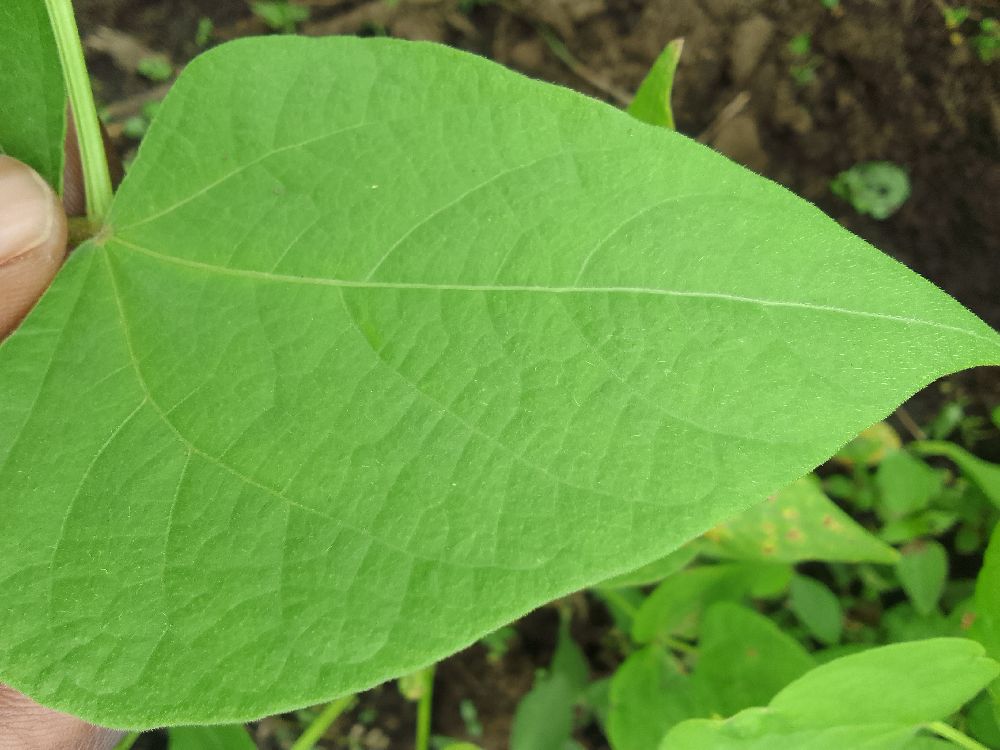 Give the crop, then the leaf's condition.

common bean, healthy
